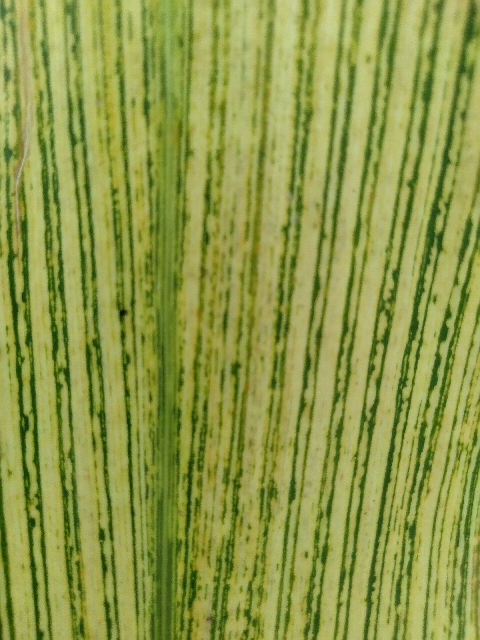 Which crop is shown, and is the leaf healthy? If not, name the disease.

maize, maize streak virus
